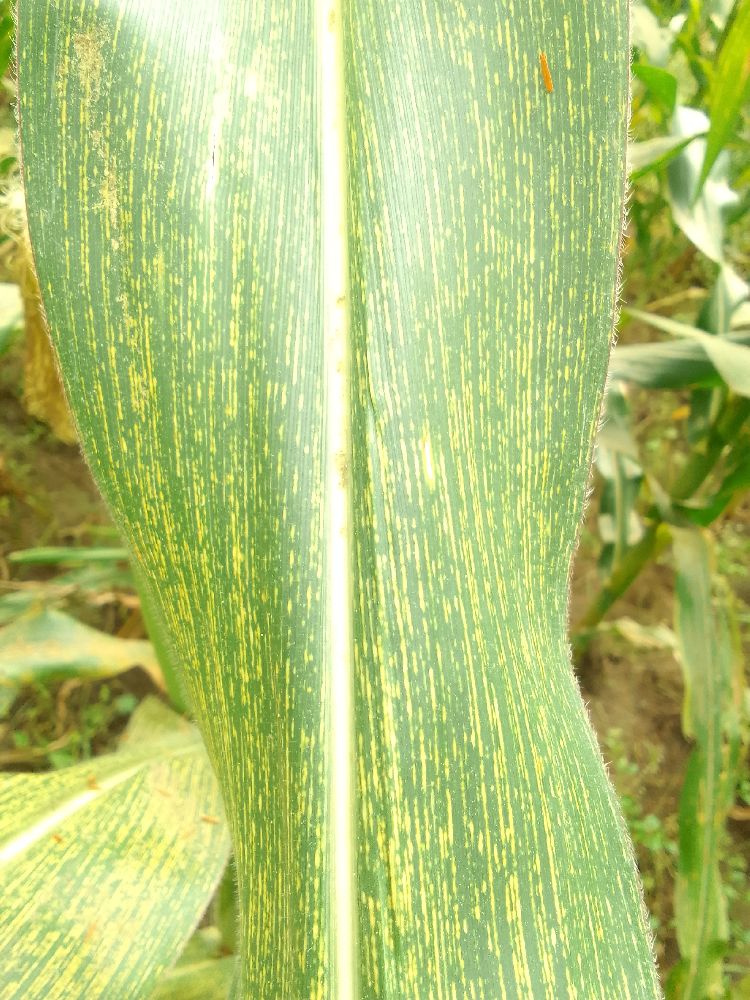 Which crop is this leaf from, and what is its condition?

maize, maize streak virus
